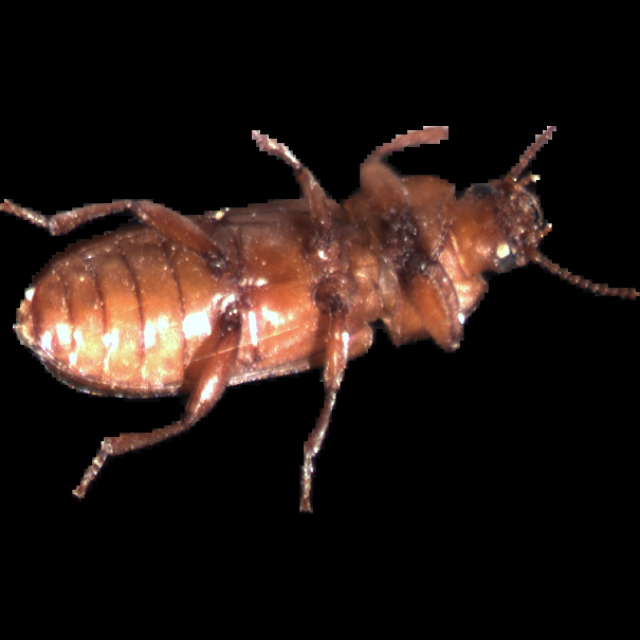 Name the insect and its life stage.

mealworm beetle
